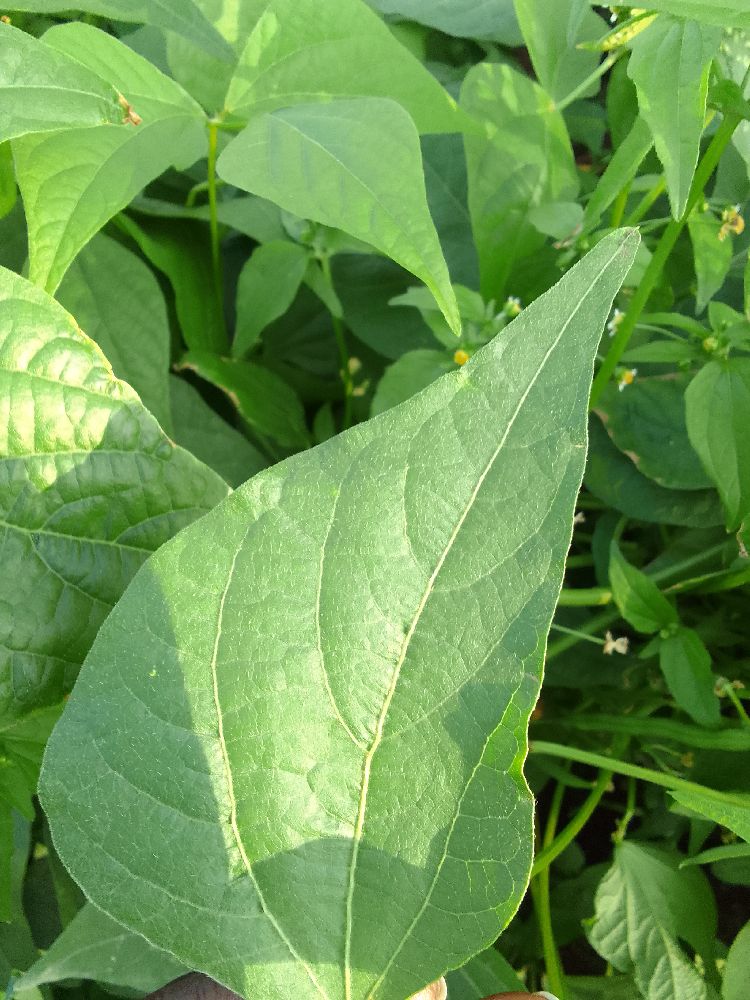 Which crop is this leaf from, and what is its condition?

common bean, healthy
